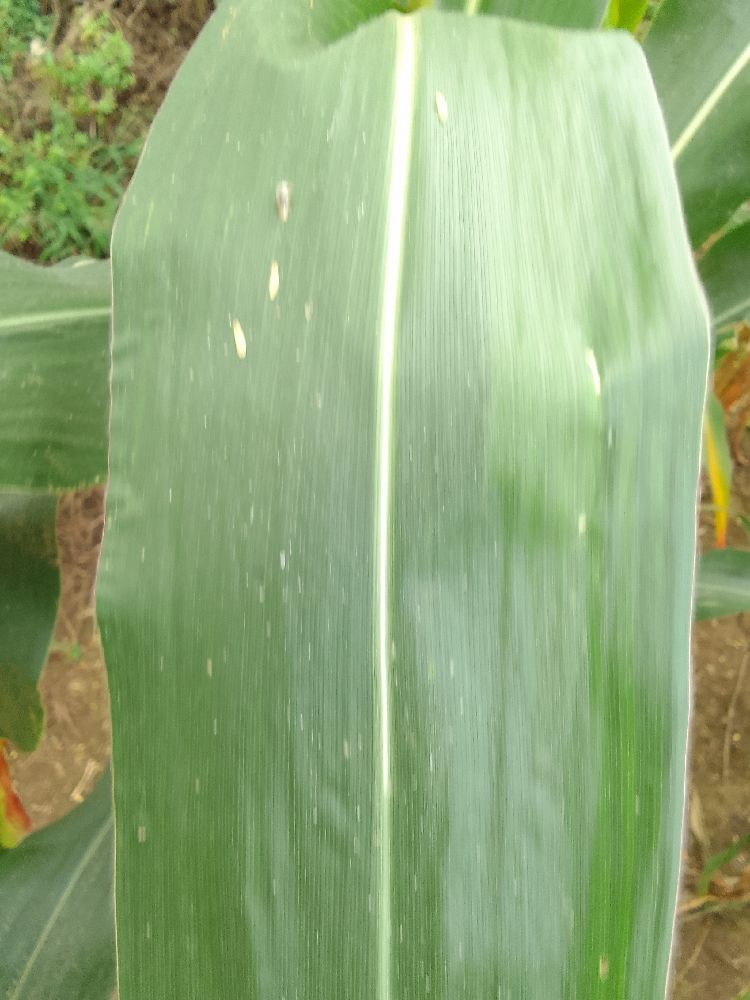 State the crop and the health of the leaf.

maize, healthy
